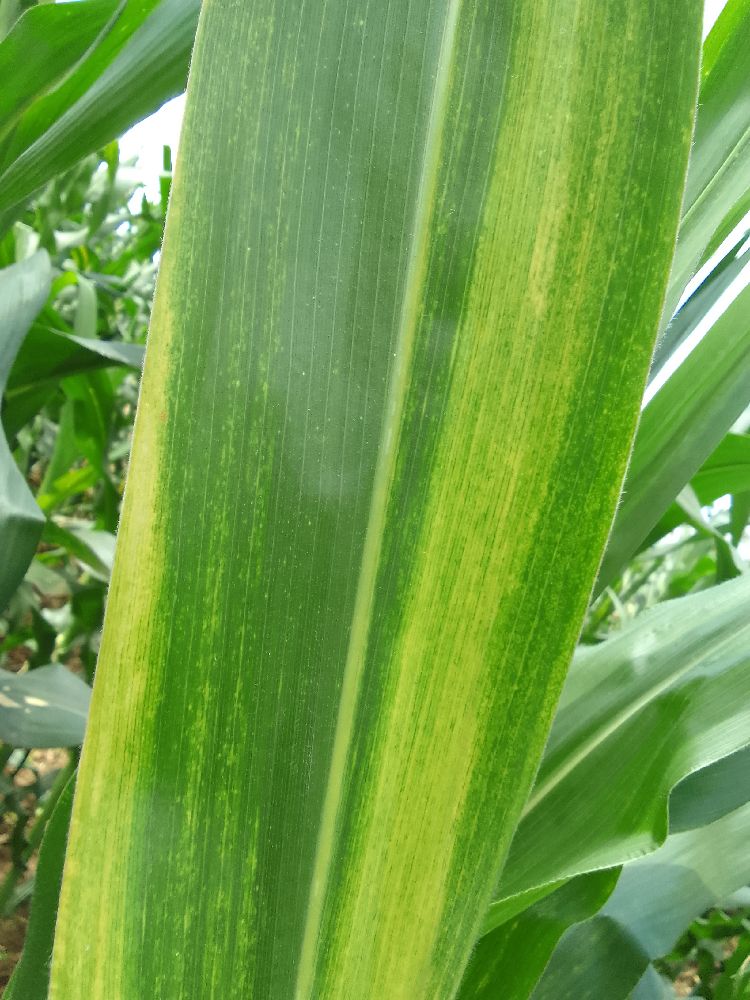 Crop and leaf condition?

maize, maize lethal necrosis
